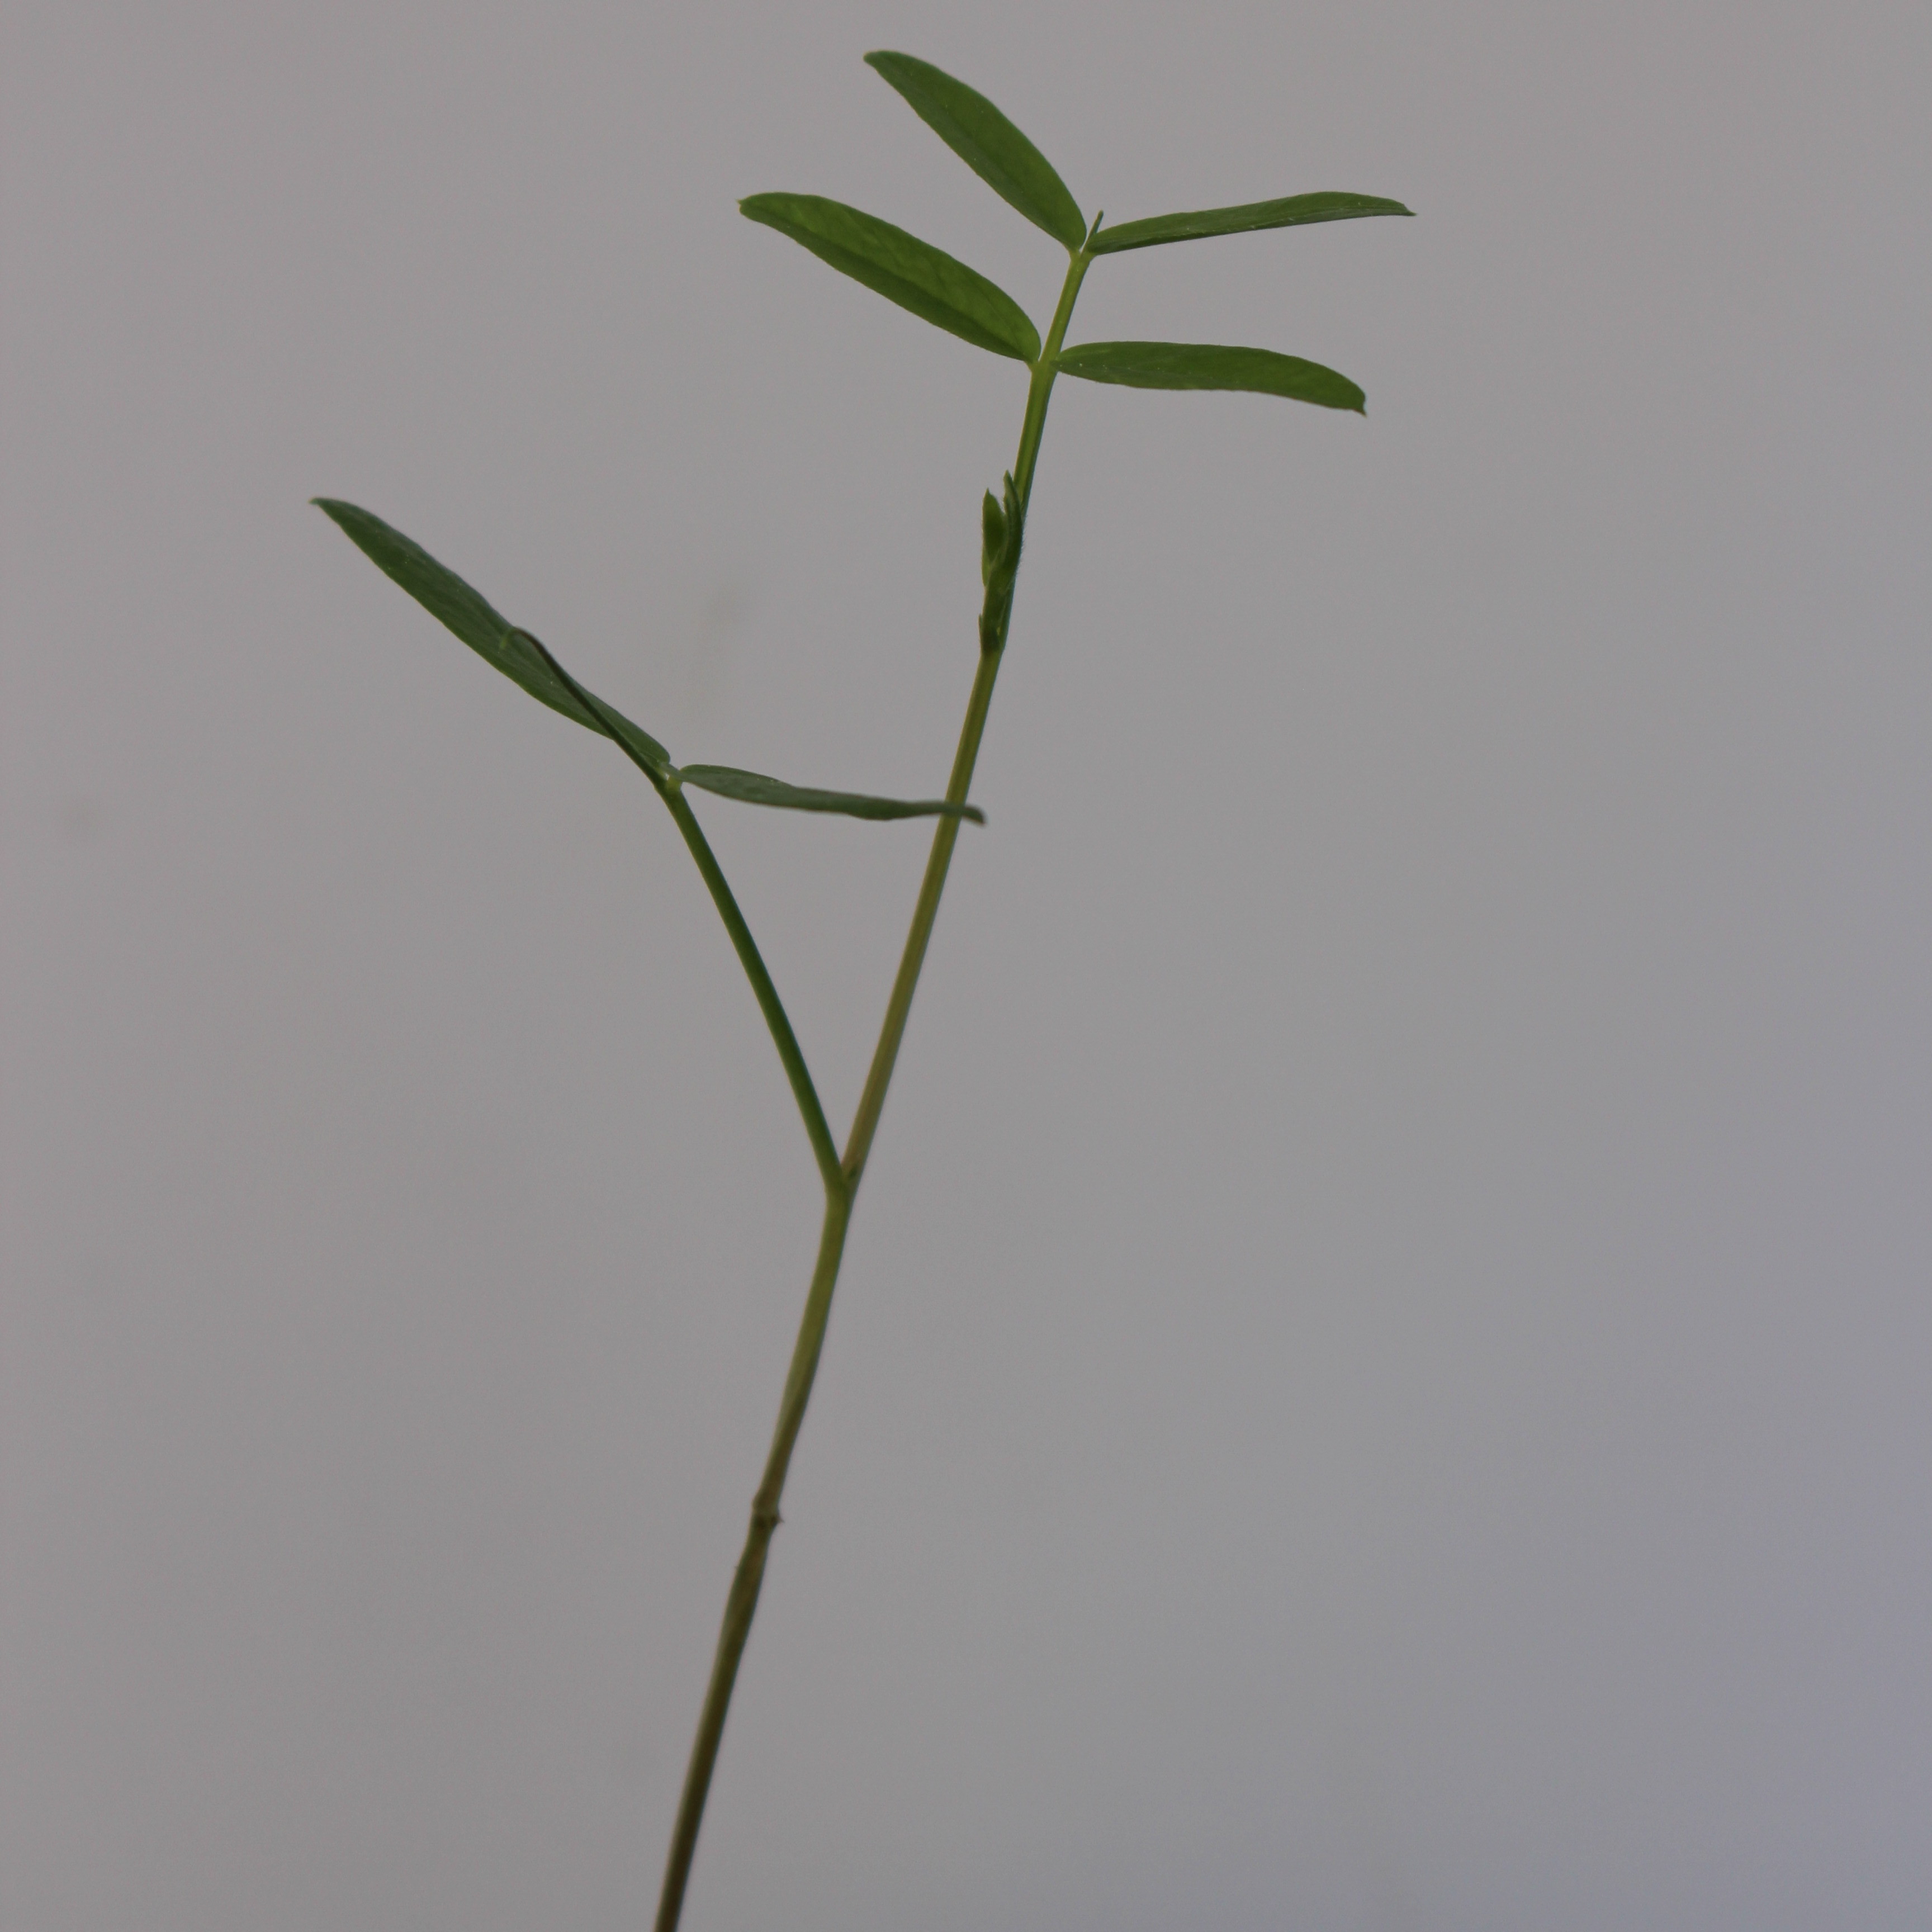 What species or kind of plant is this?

Vicia sativa
